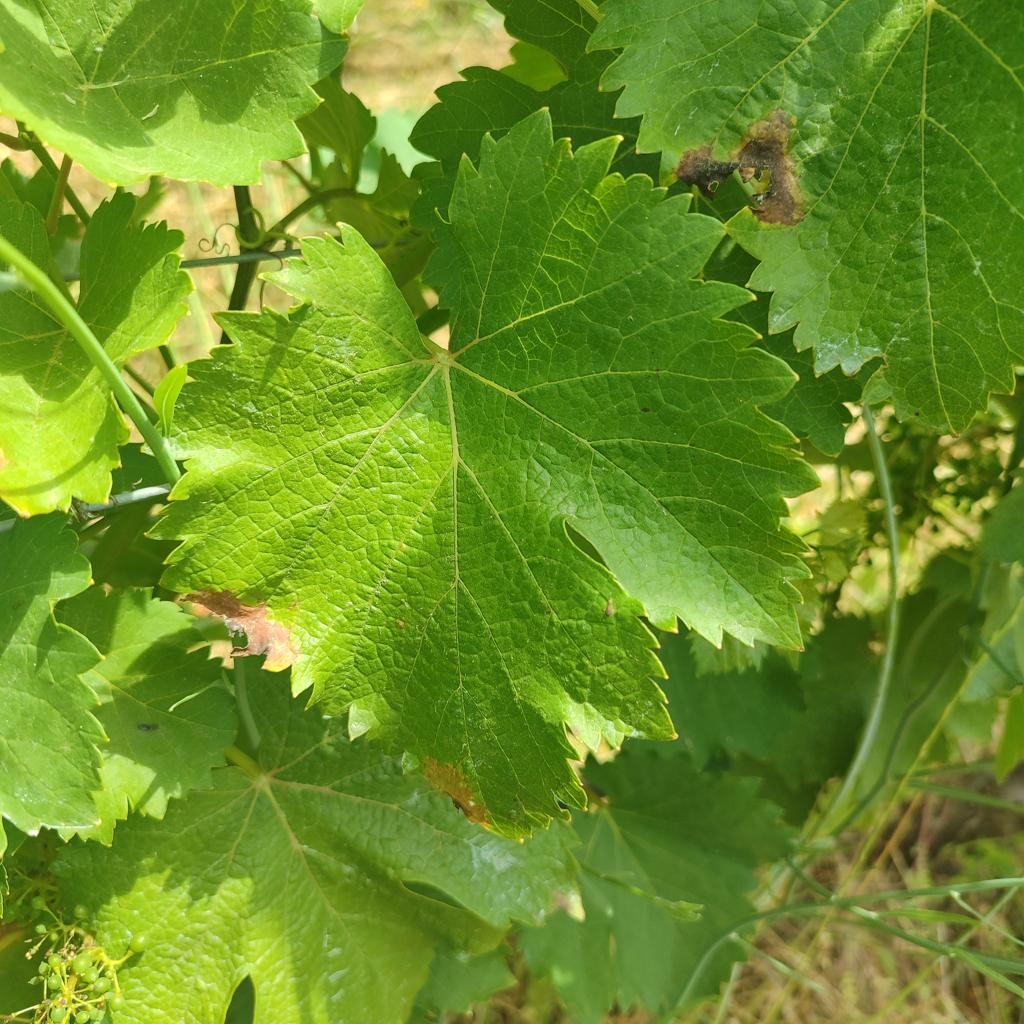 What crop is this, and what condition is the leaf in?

grapevine, downy mildew
